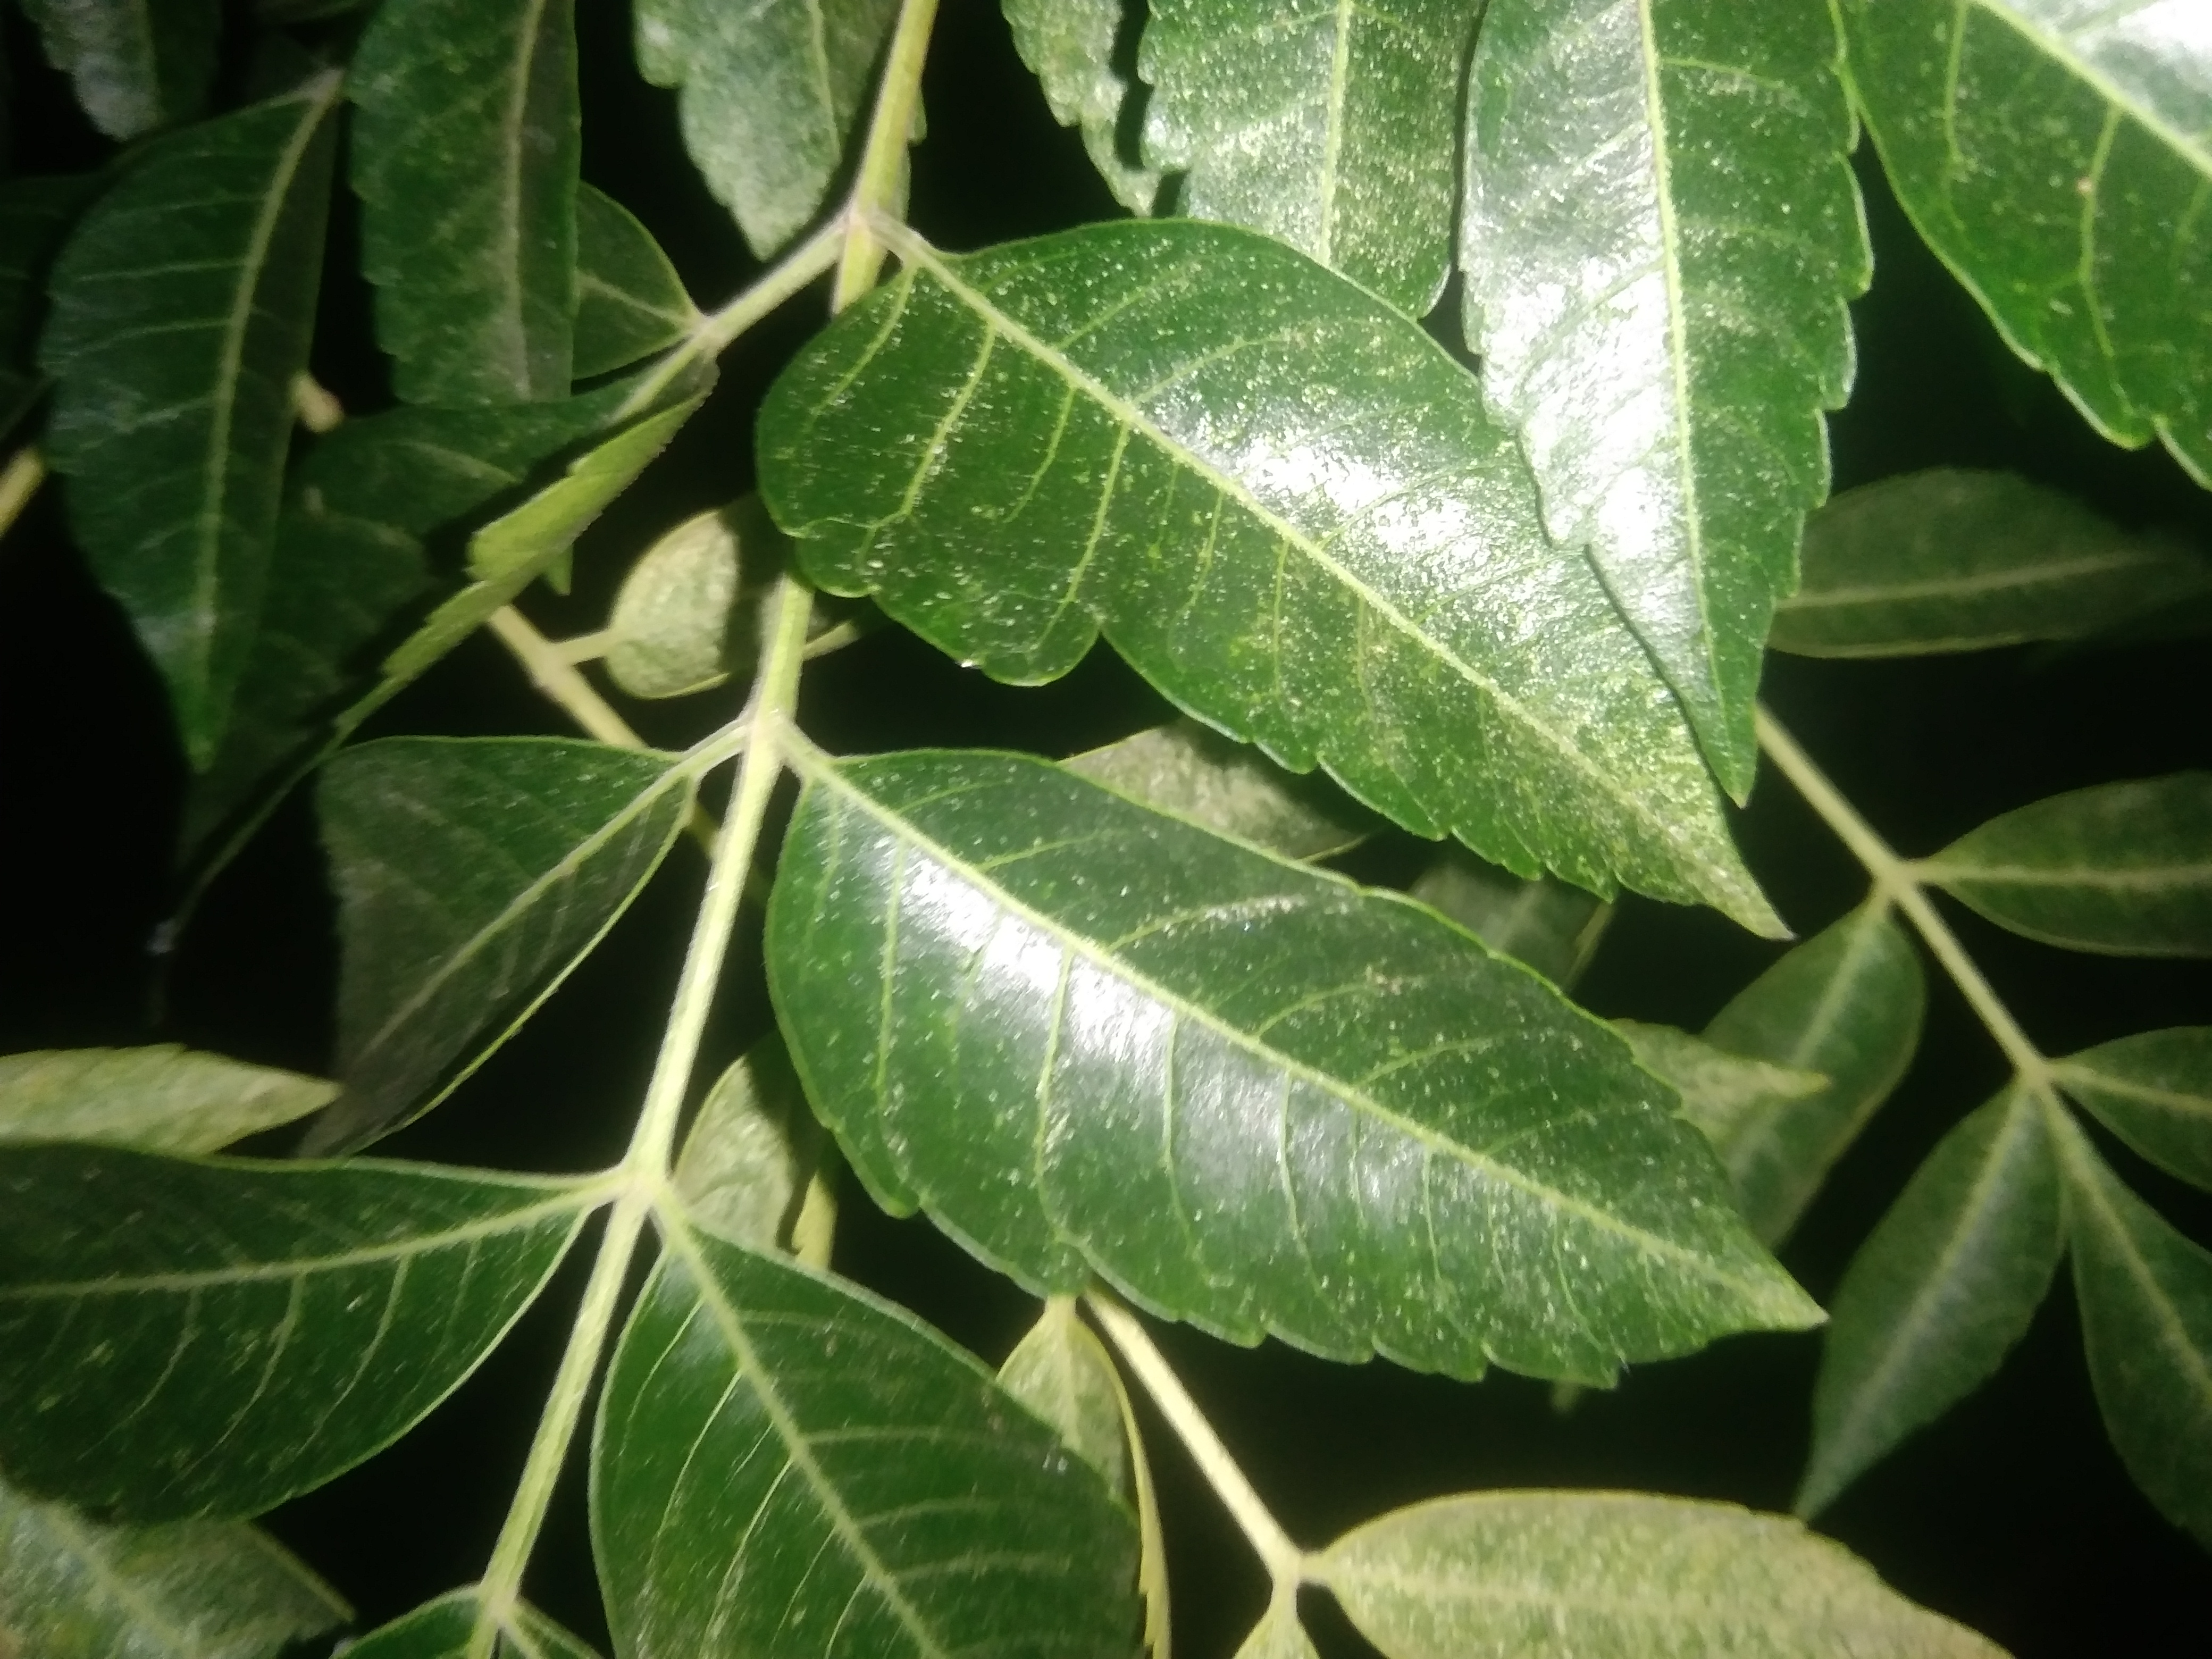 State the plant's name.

neem
